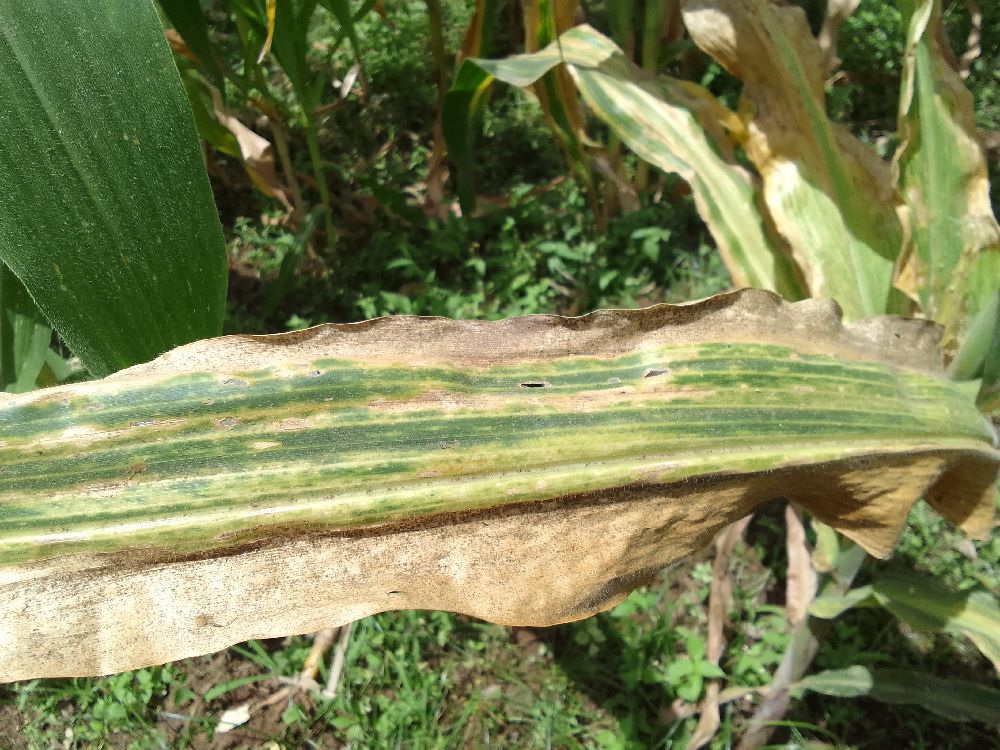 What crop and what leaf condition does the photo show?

maize, maize lethal necrosis
